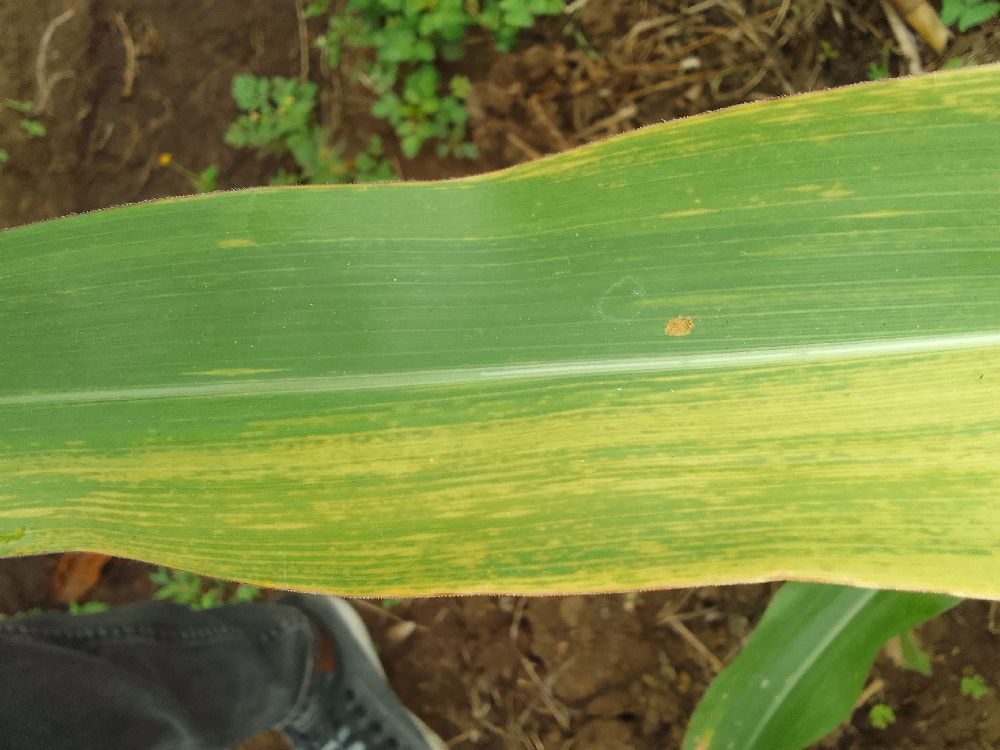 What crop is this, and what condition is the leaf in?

maize, maize lethal necrosis
